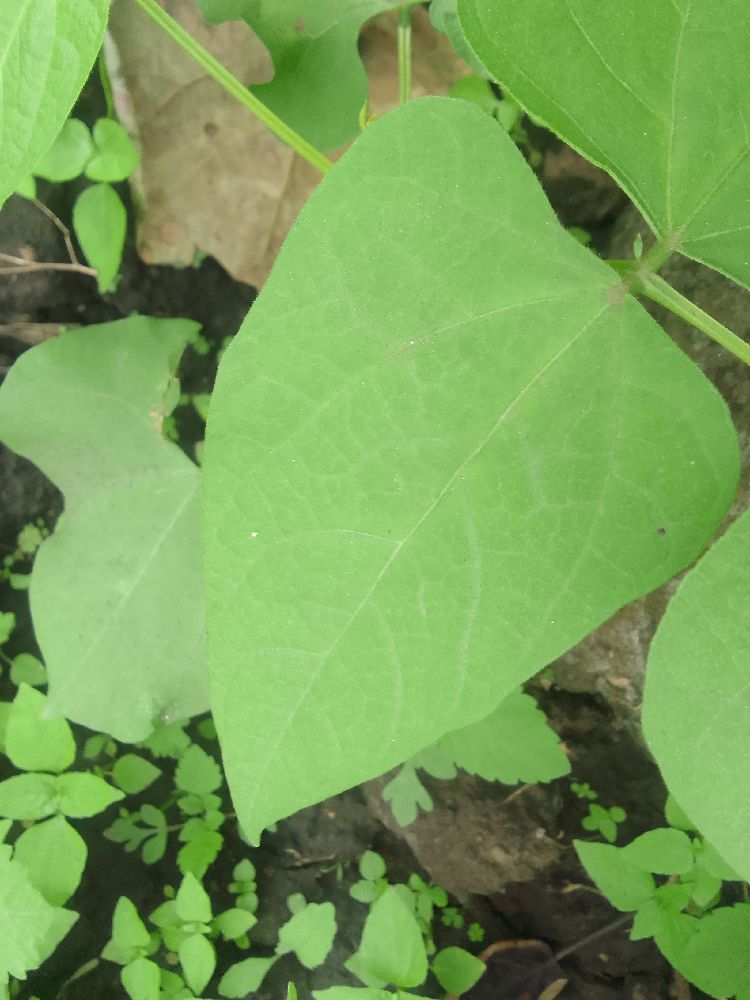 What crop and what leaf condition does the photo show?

common bean, healthy
